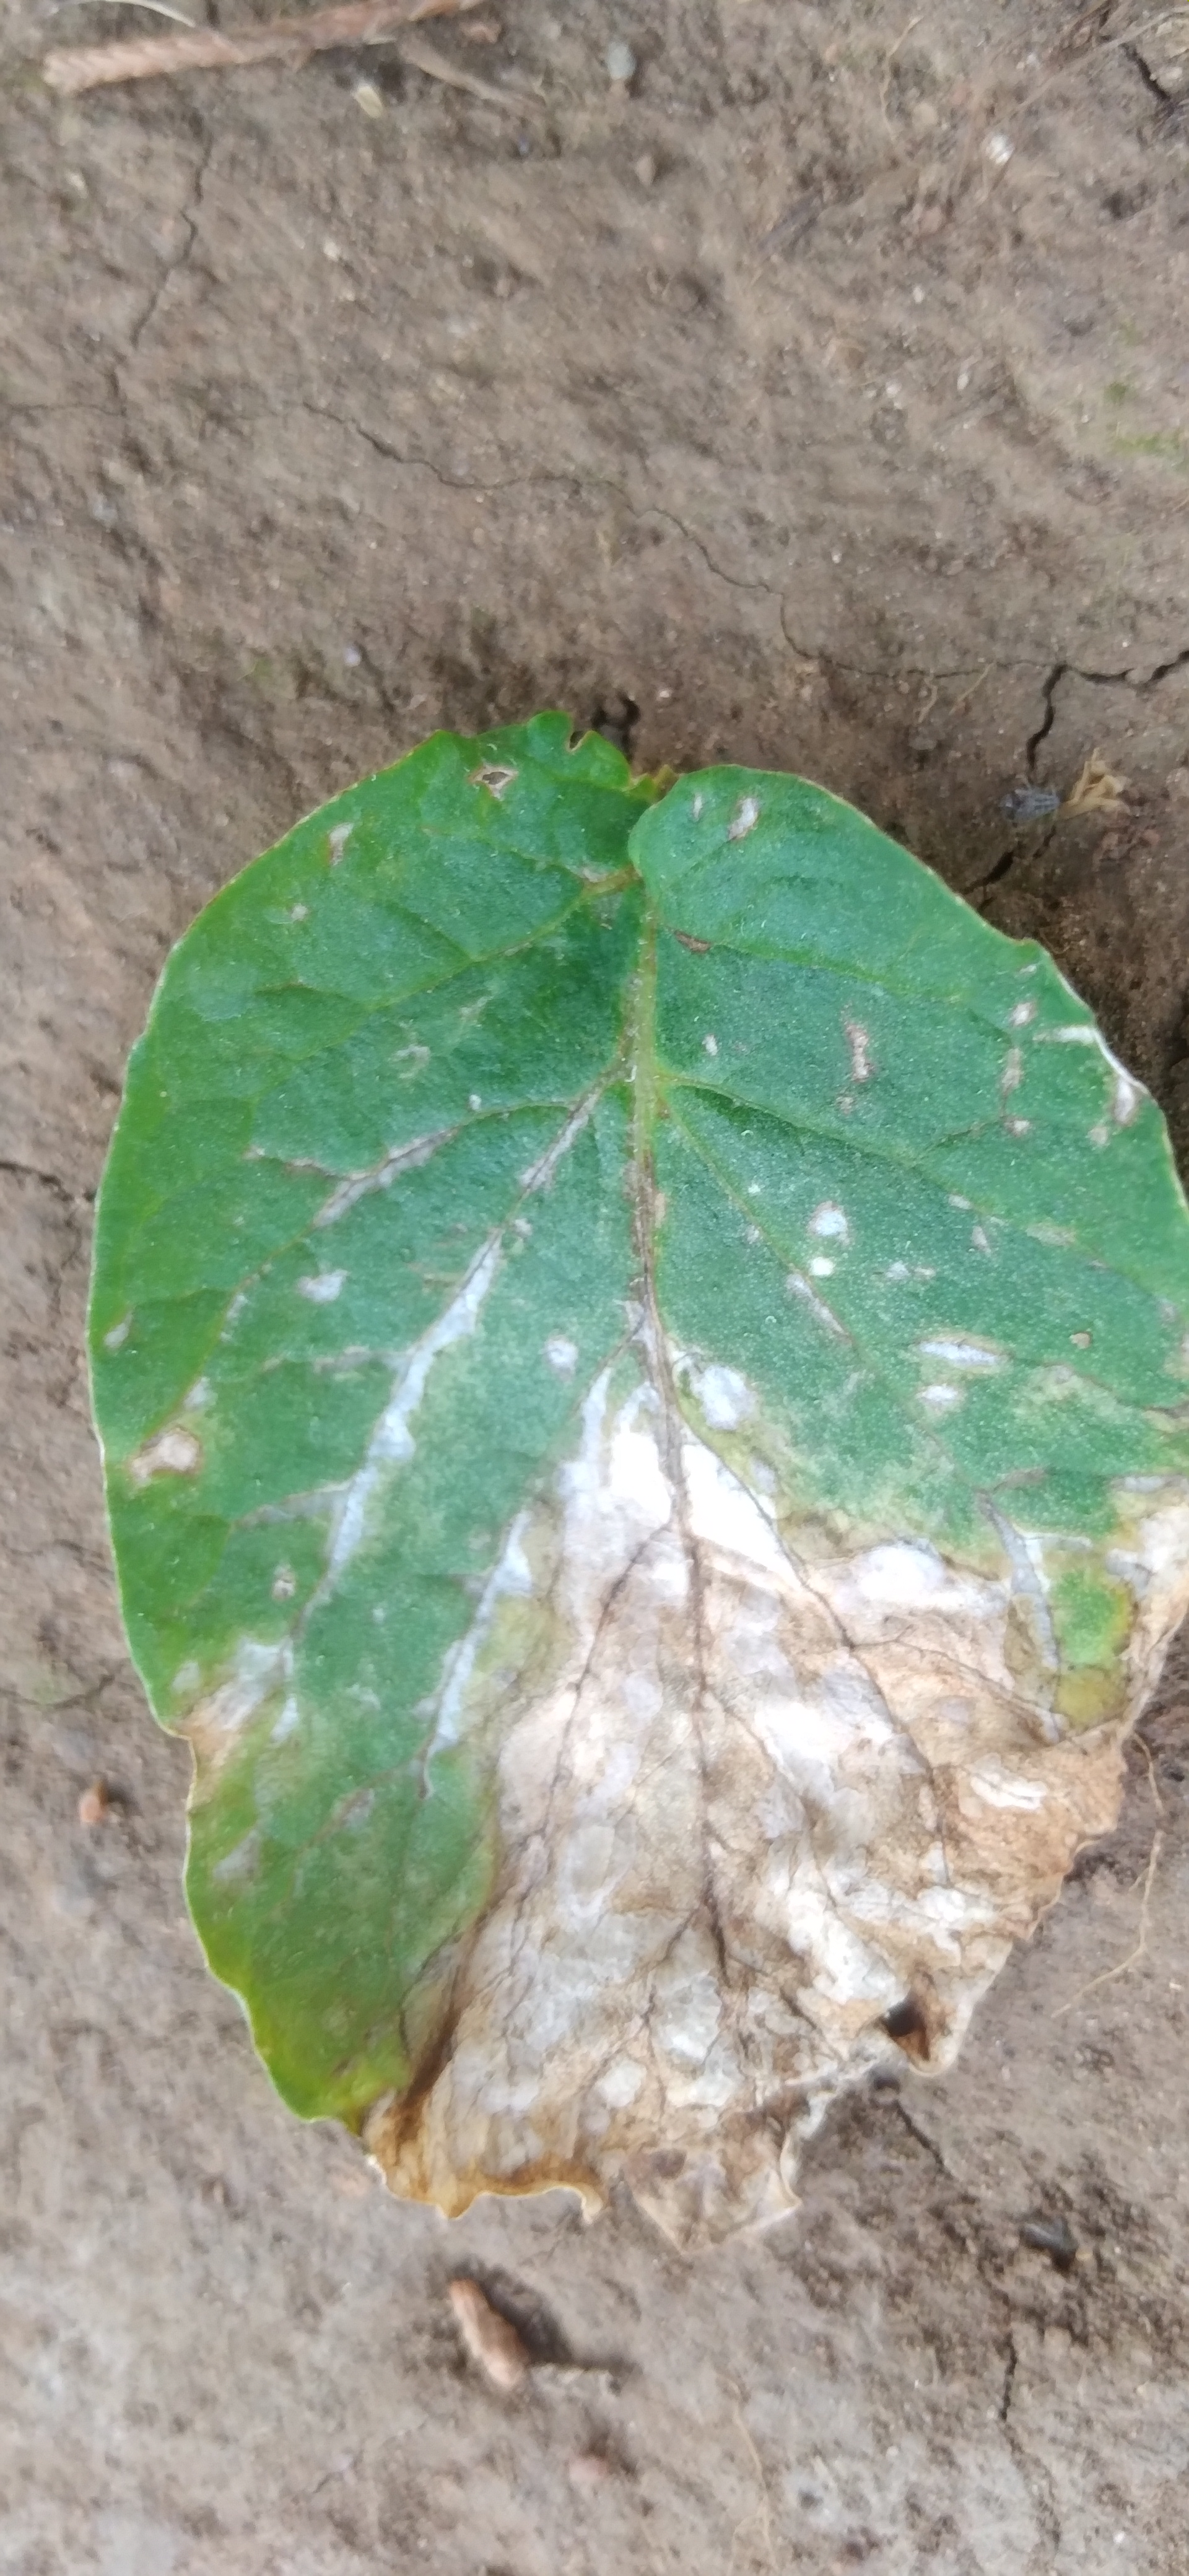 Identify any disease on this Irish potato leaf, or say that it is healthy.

early blight
